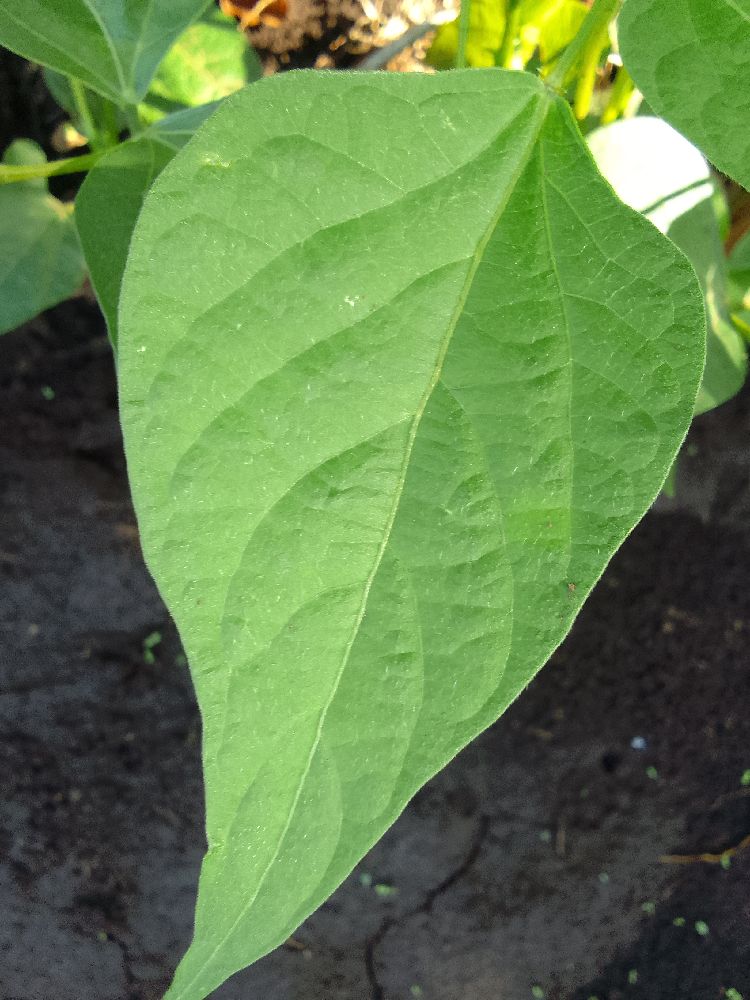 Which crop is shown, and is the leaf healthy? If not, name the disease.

common bean, healthy
